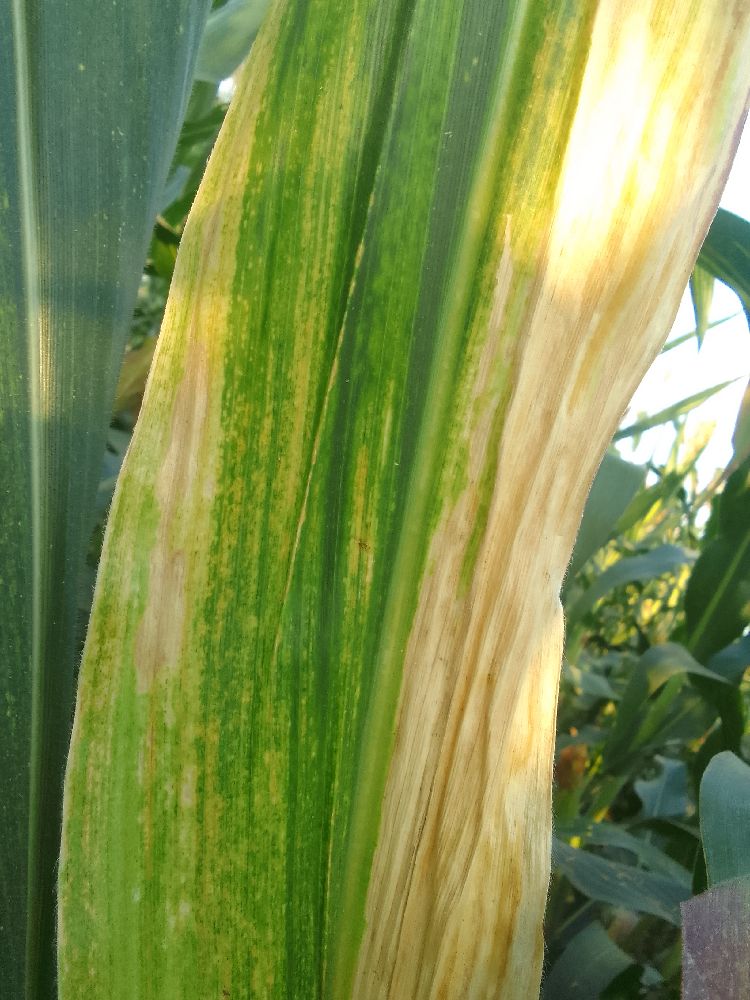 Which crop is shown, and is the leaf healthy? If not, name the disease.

maize, maize lethal necrosis
